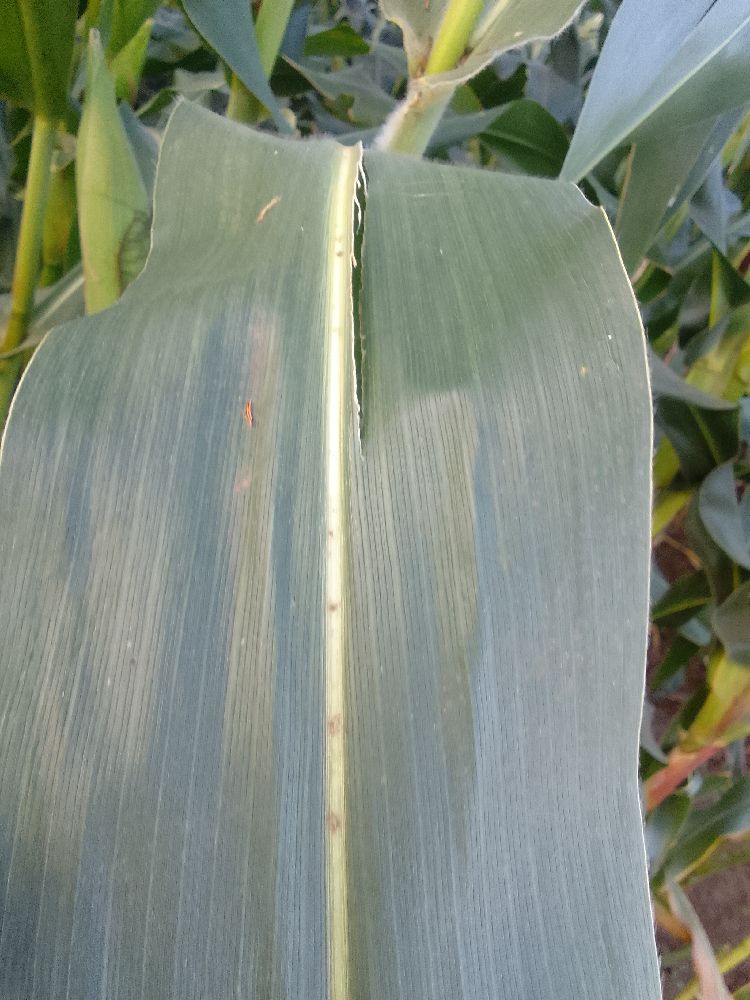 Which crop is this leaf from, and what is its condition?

maize, healthy
